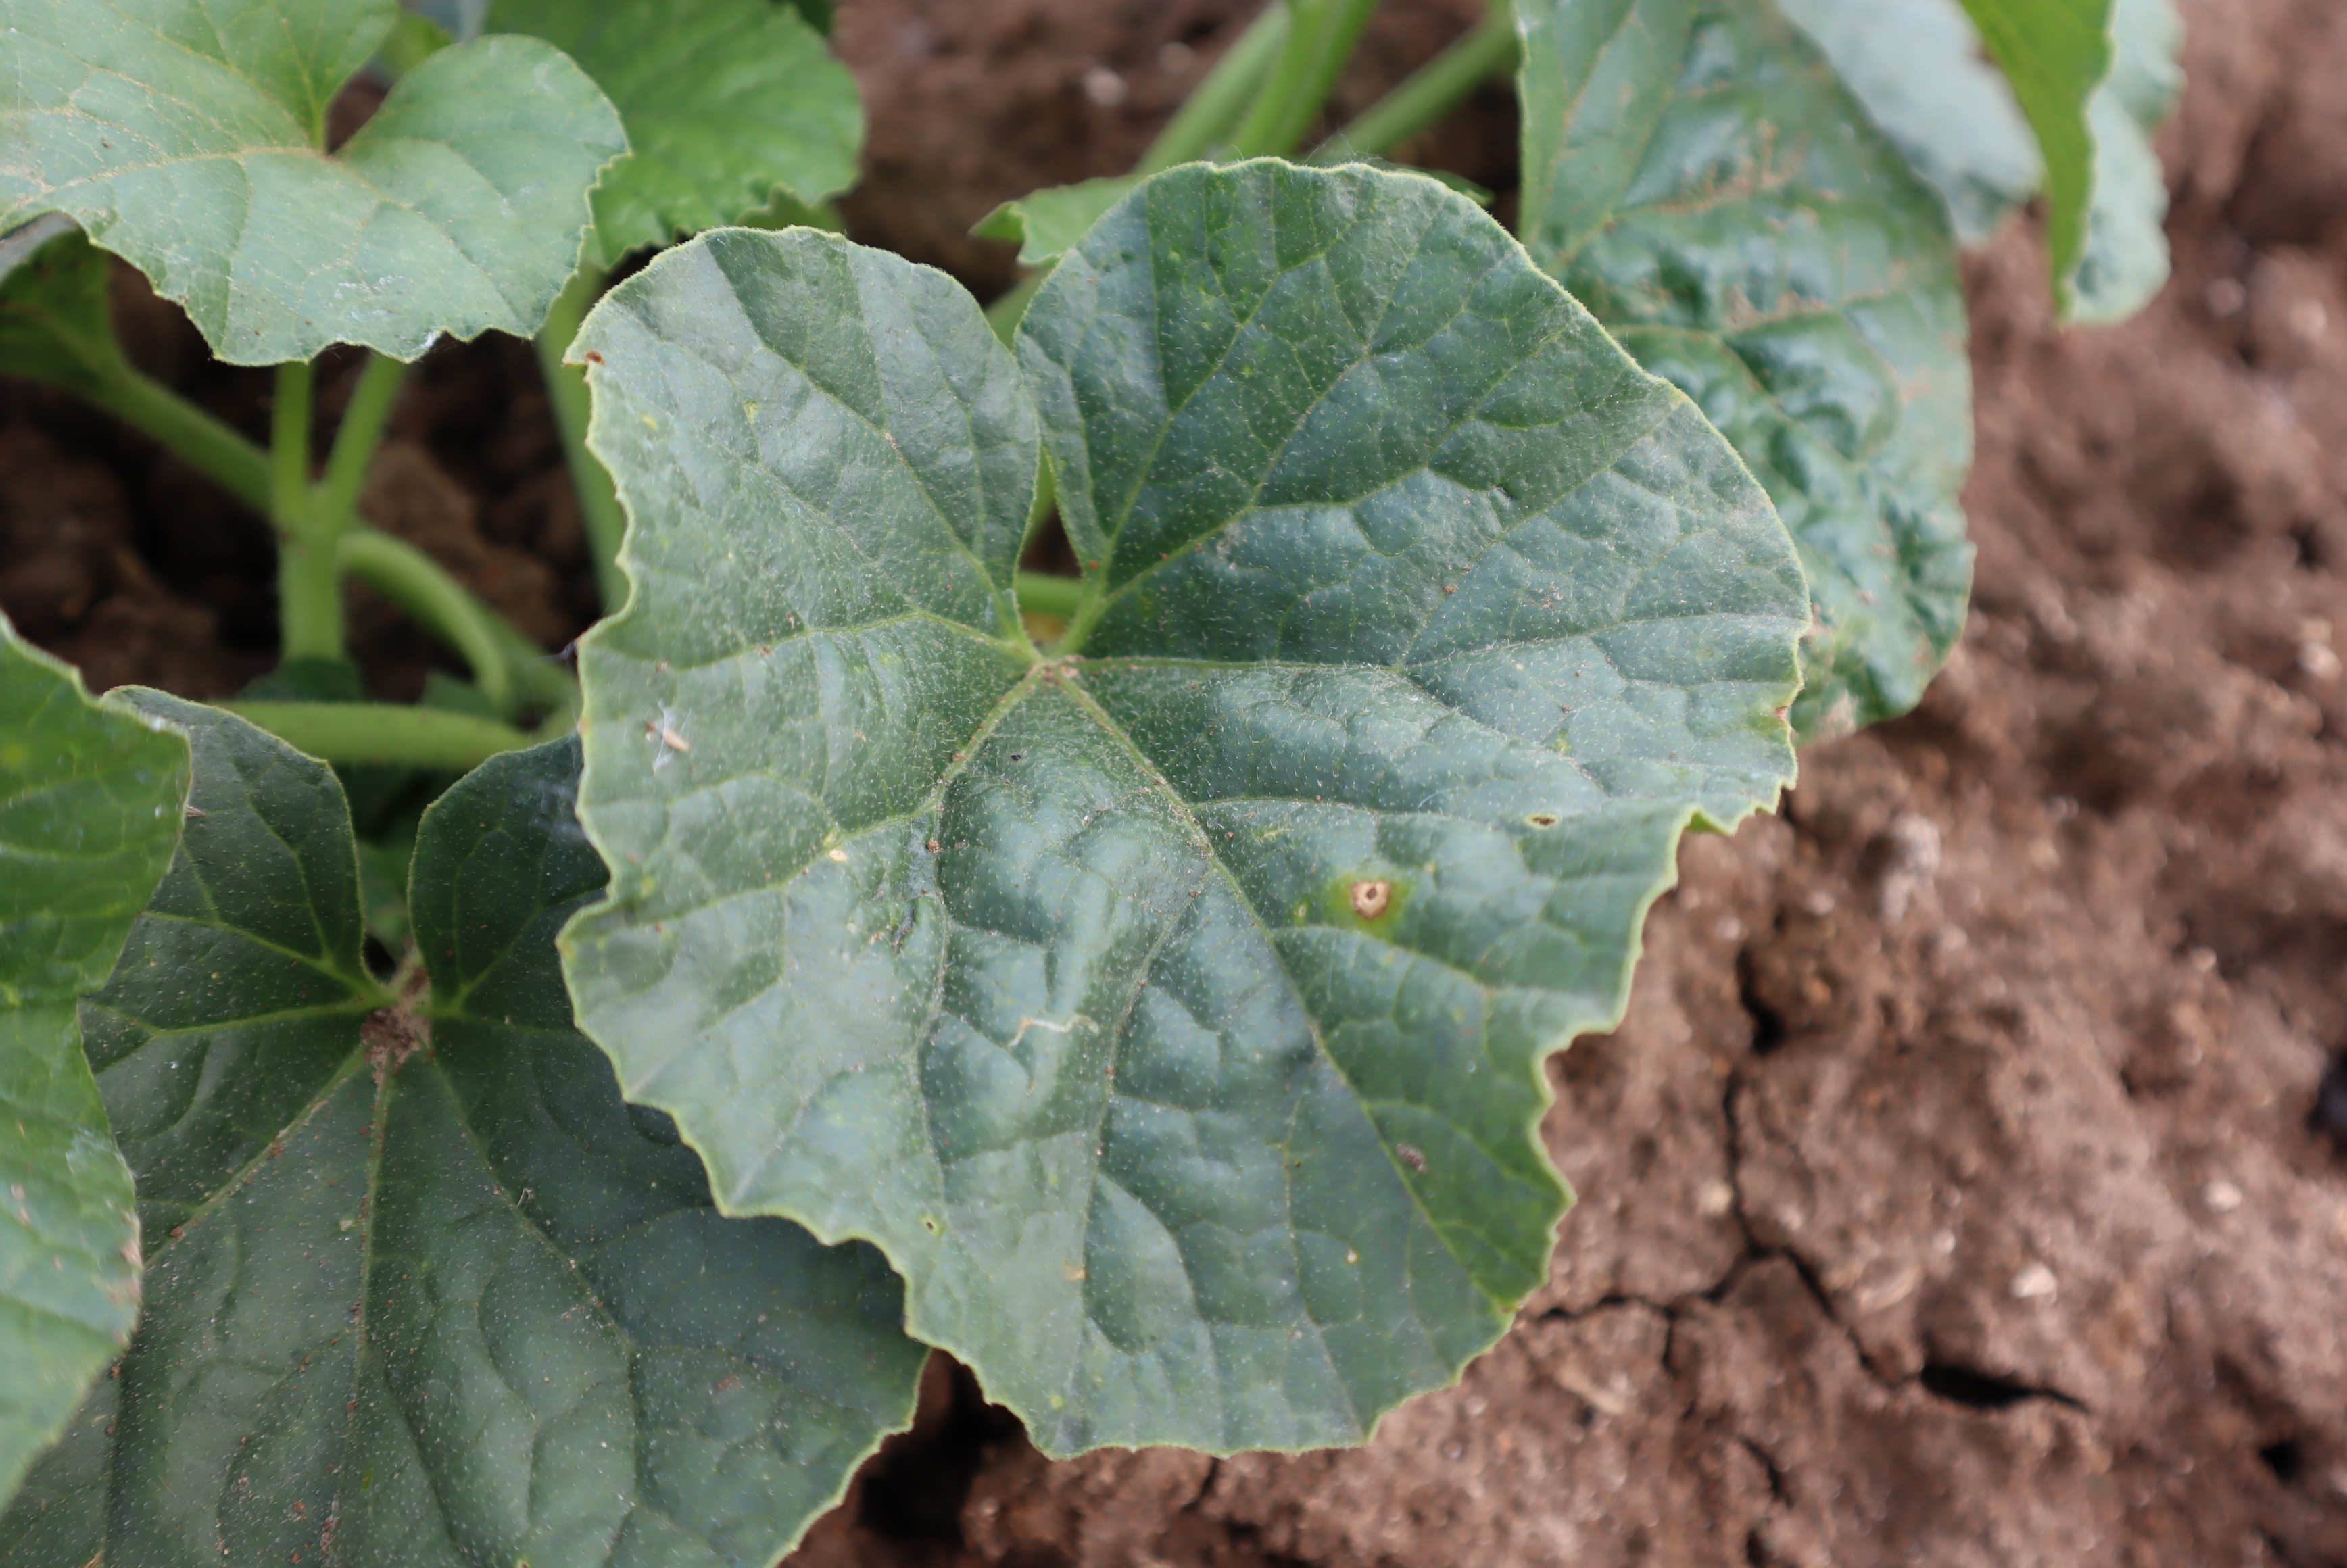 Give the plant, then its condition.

melon, septoria
